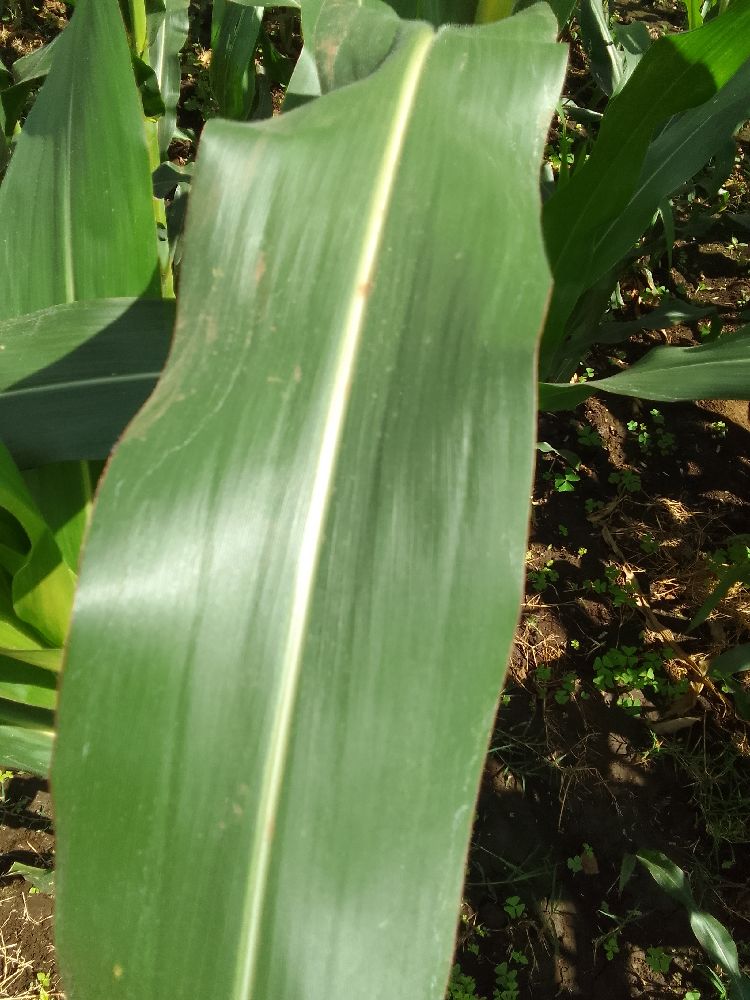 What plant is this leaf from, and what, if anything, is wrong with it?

maize, healthy
